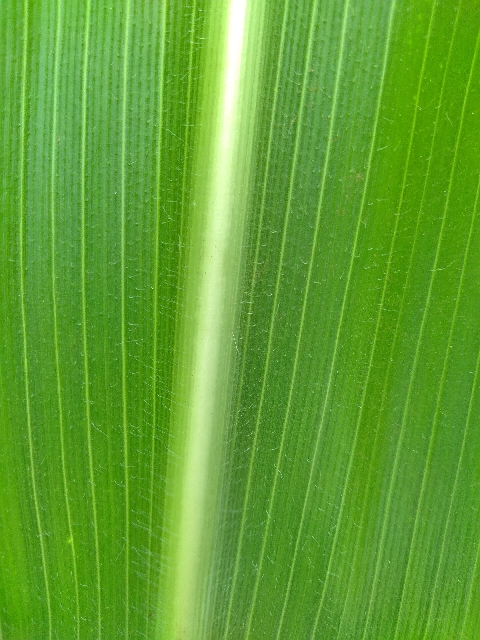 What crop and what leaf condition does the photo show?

maize, healthy
